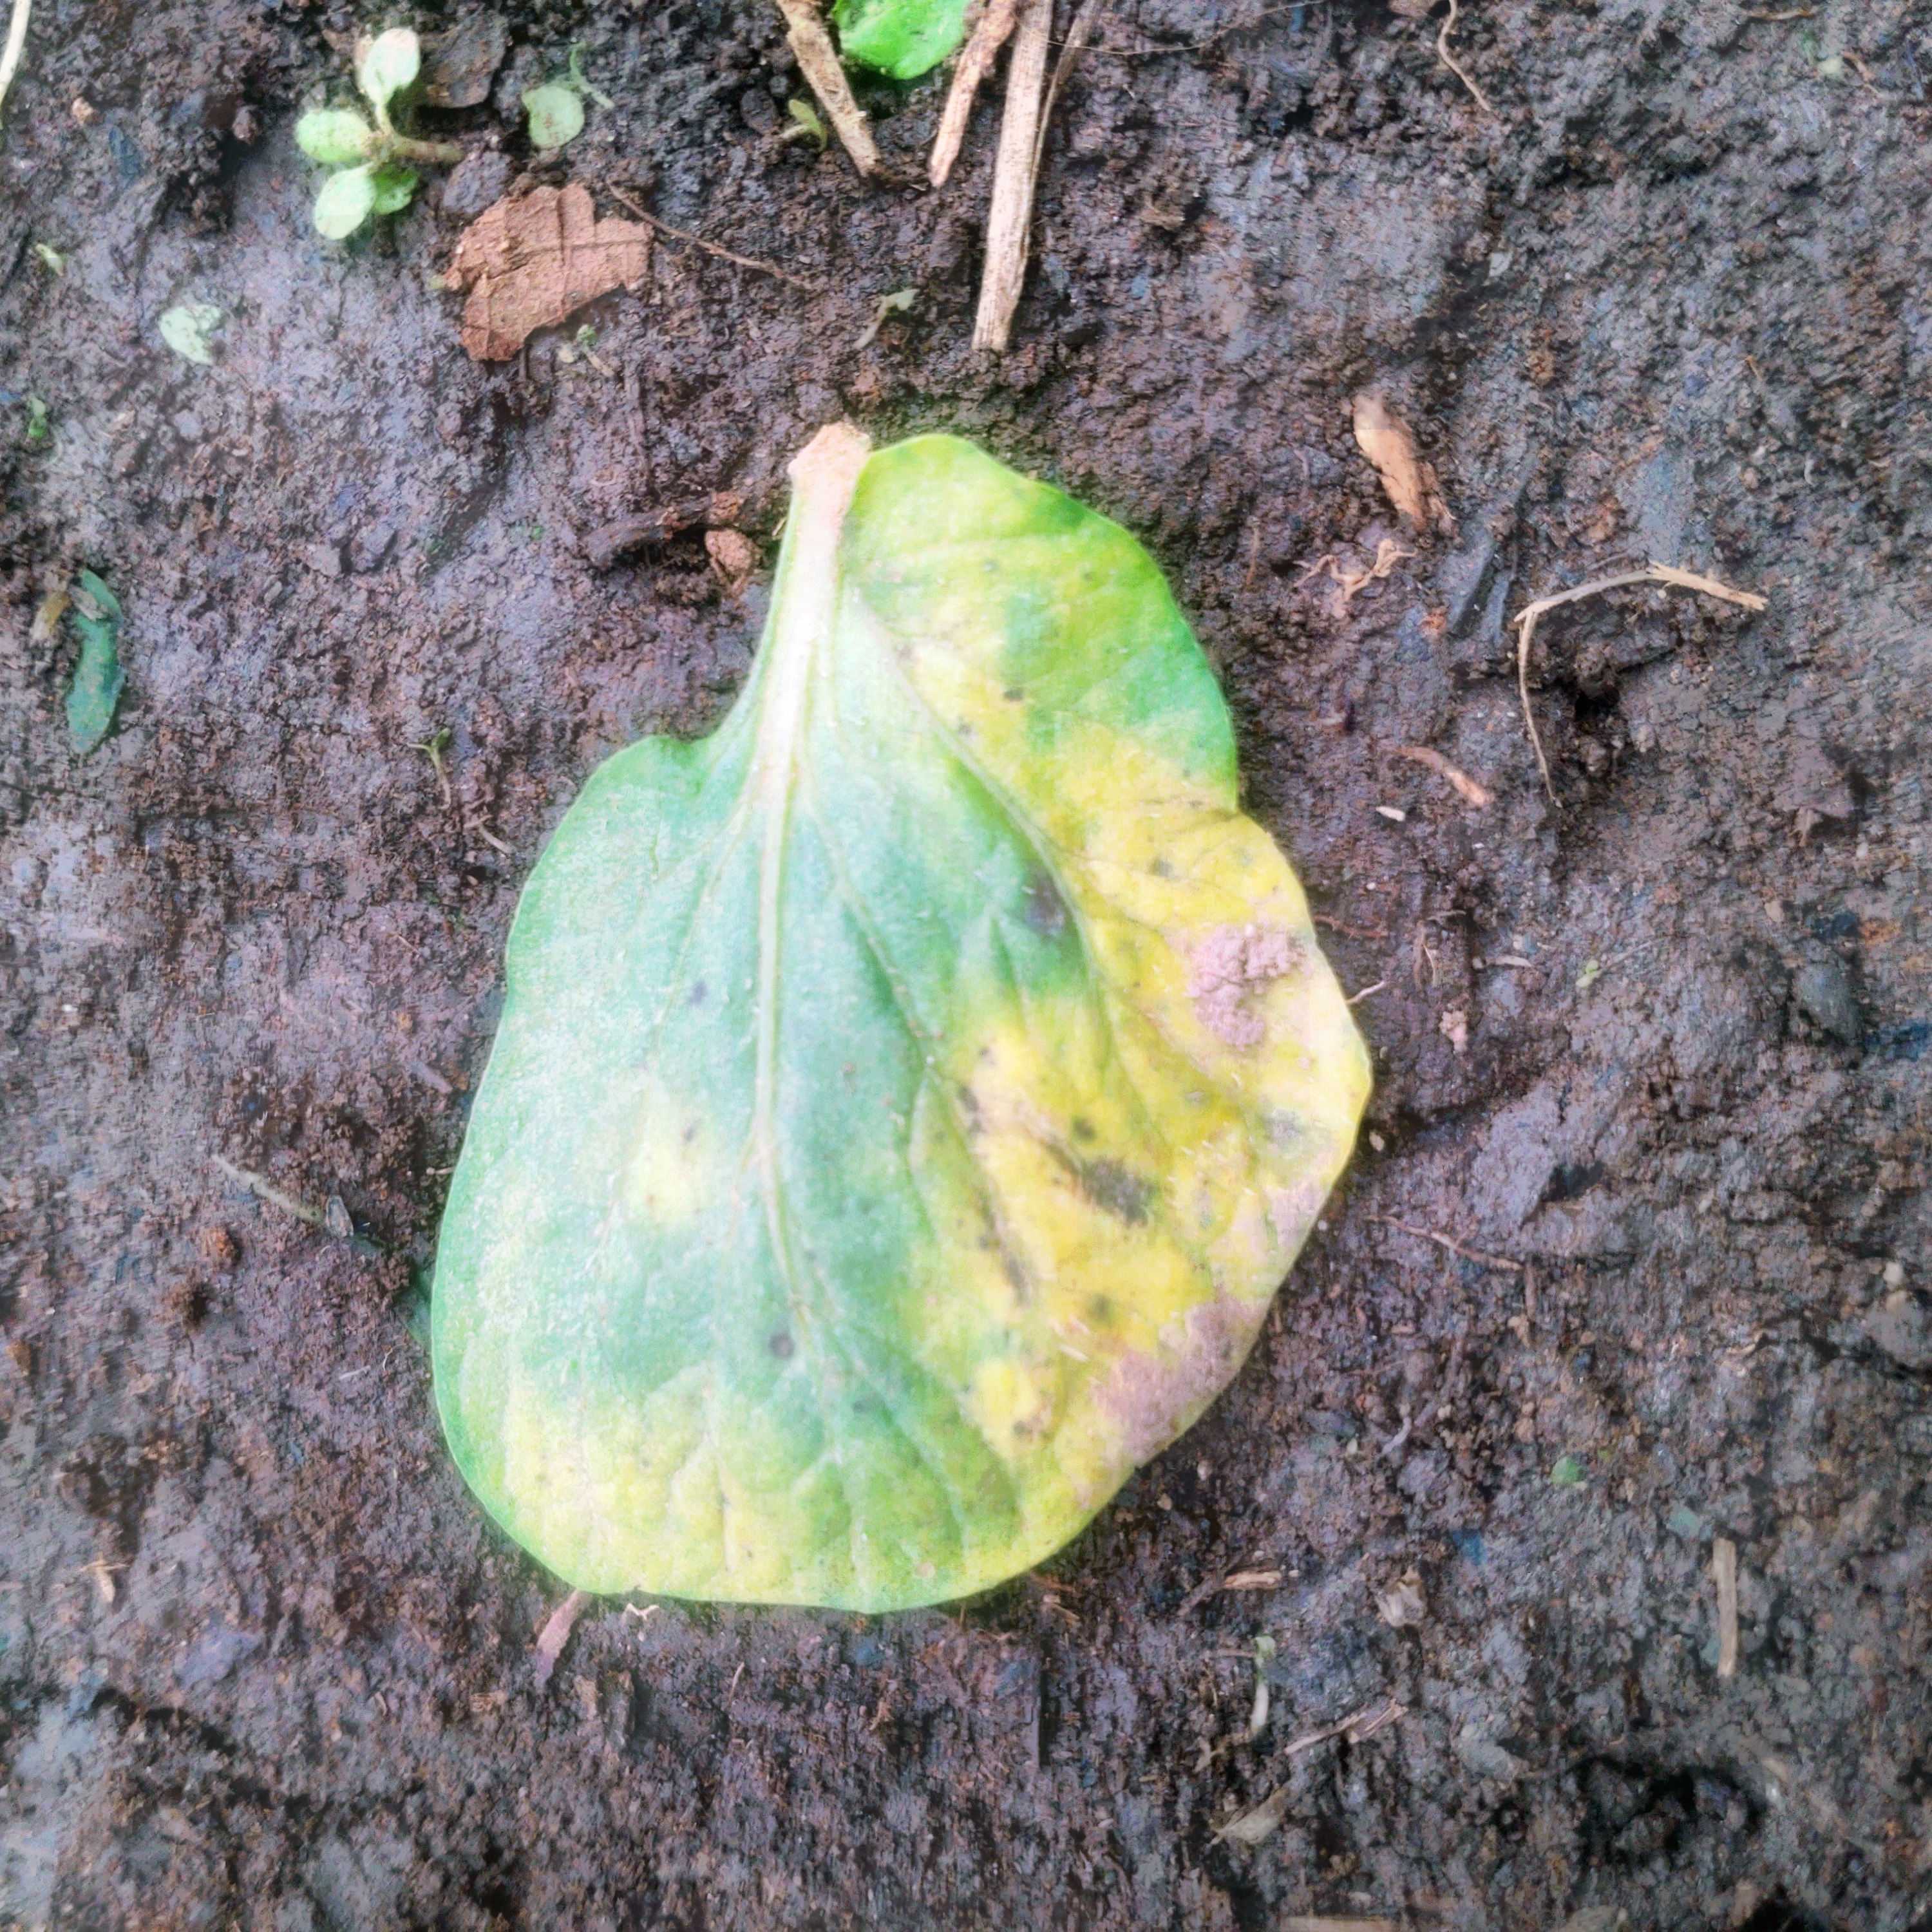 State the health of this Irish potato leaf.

late blight
